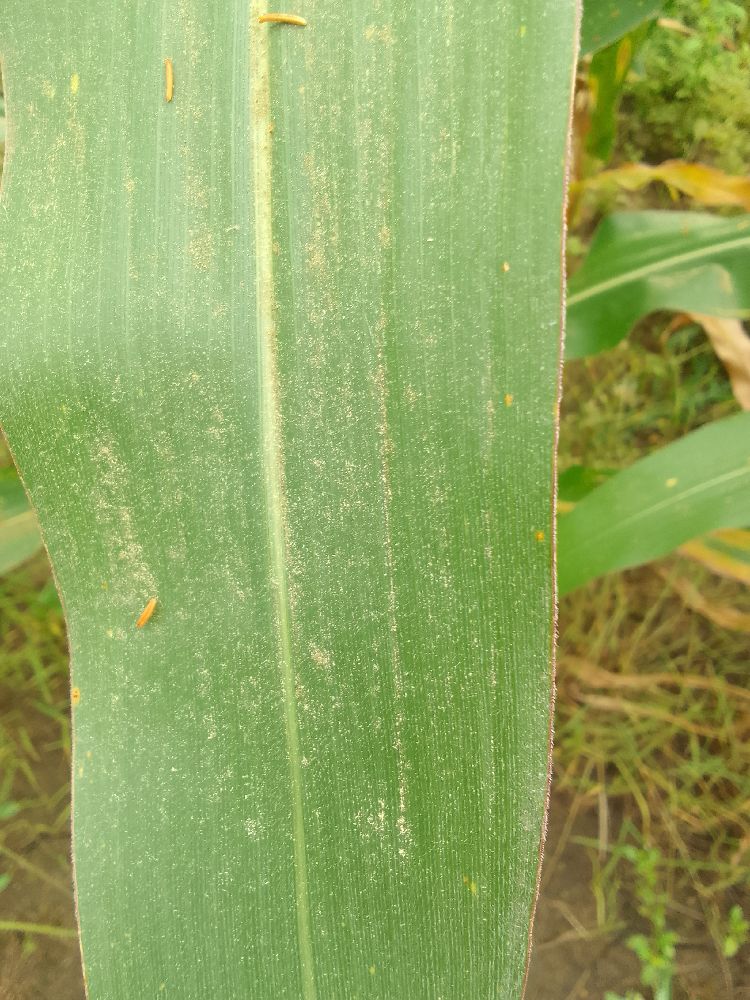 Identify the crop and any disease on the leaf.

maize, healthy
